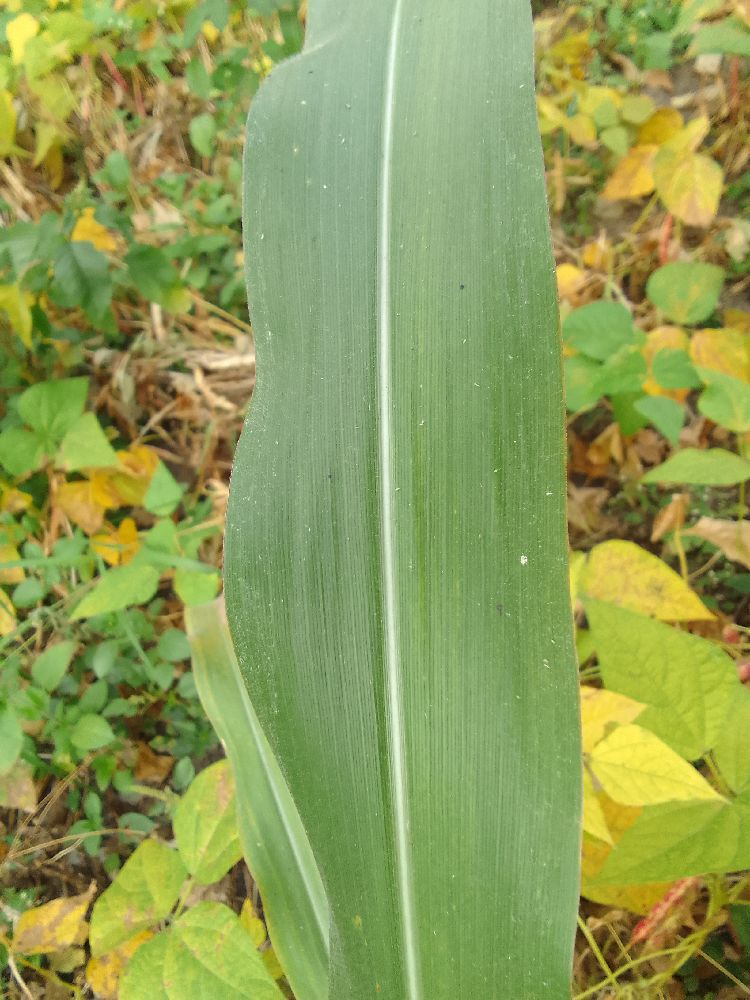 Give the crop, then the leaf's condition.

maize, healthy
